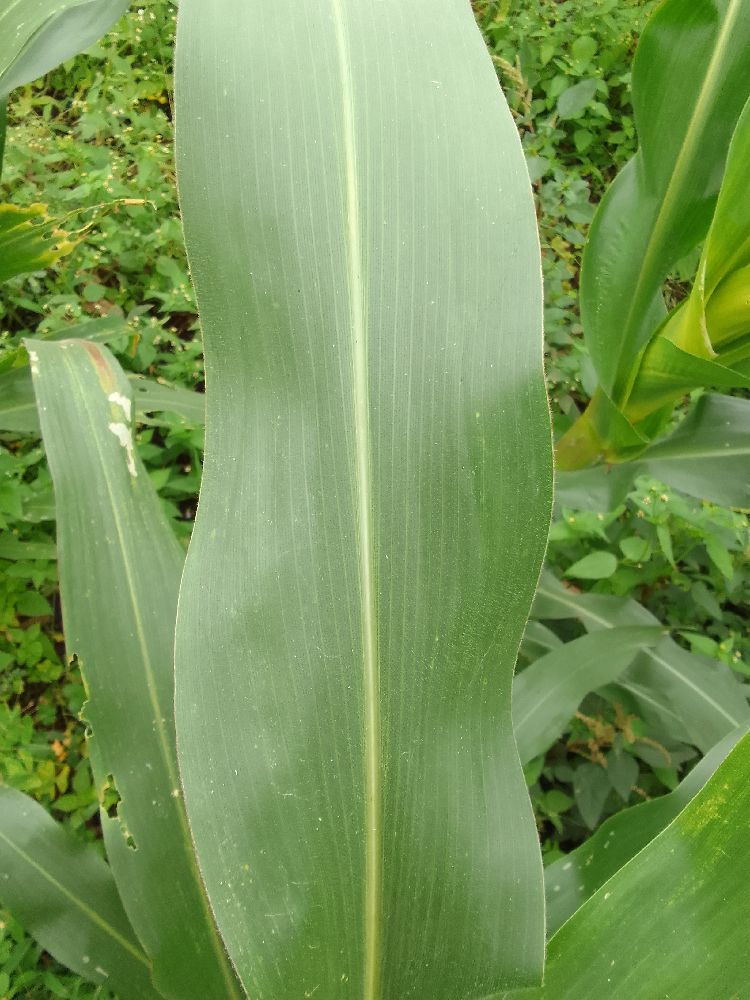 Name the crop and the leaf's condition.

maize, healthy
